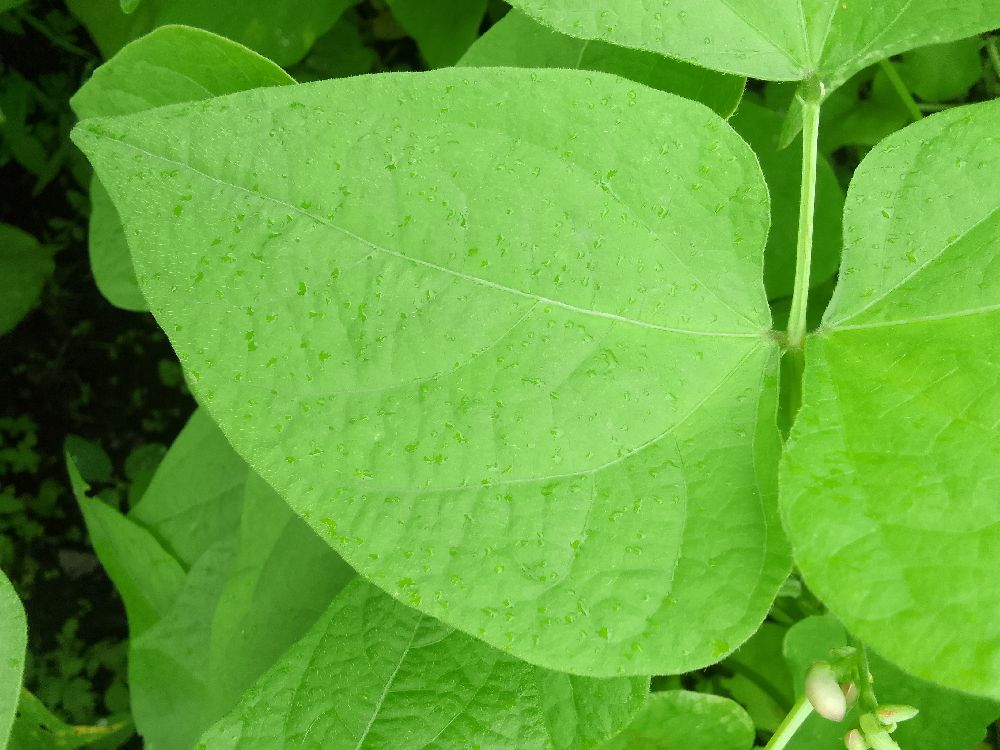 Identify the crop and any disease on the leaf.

common bean, healthy
